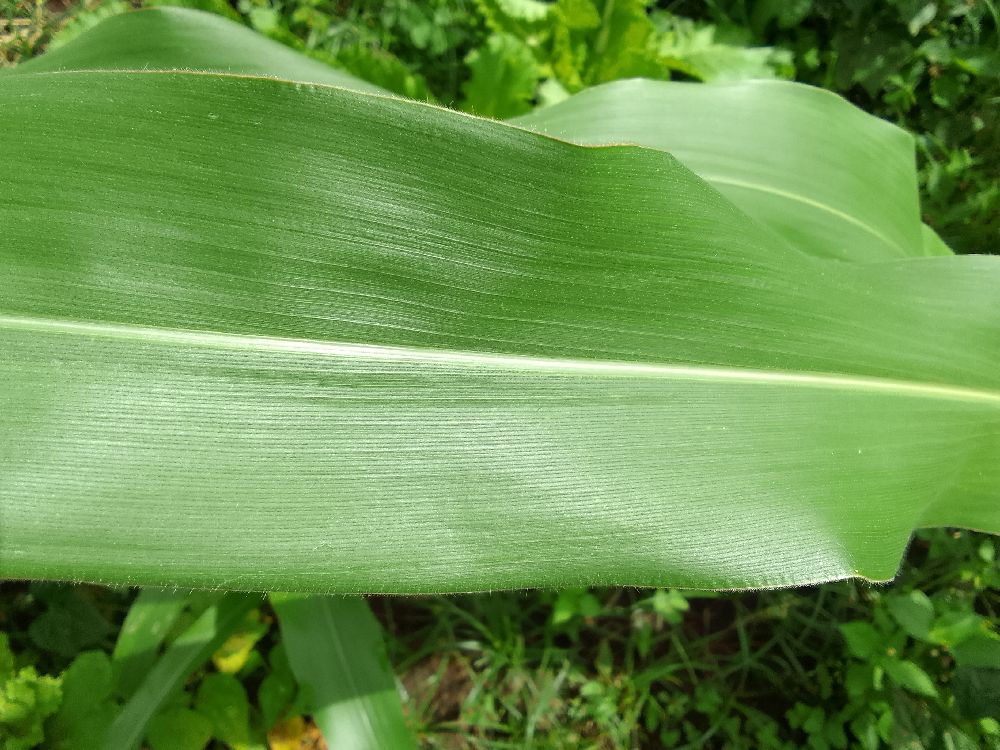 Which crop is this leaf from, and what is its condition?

maize, healthy
